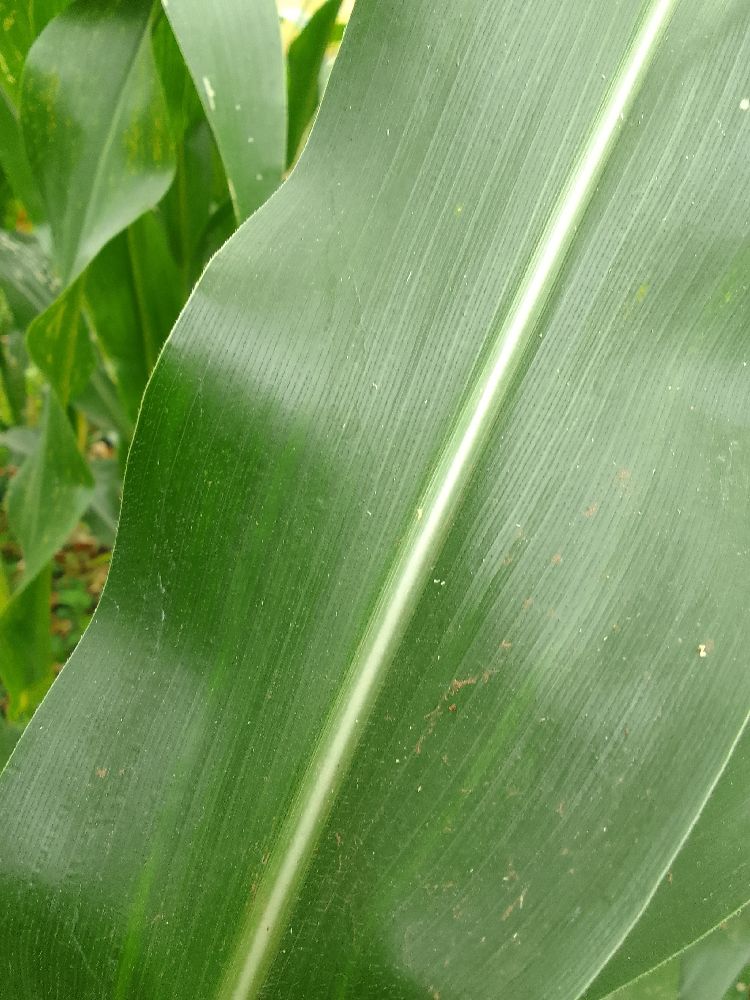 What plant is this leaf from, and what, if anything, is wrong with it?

maize, healthy
